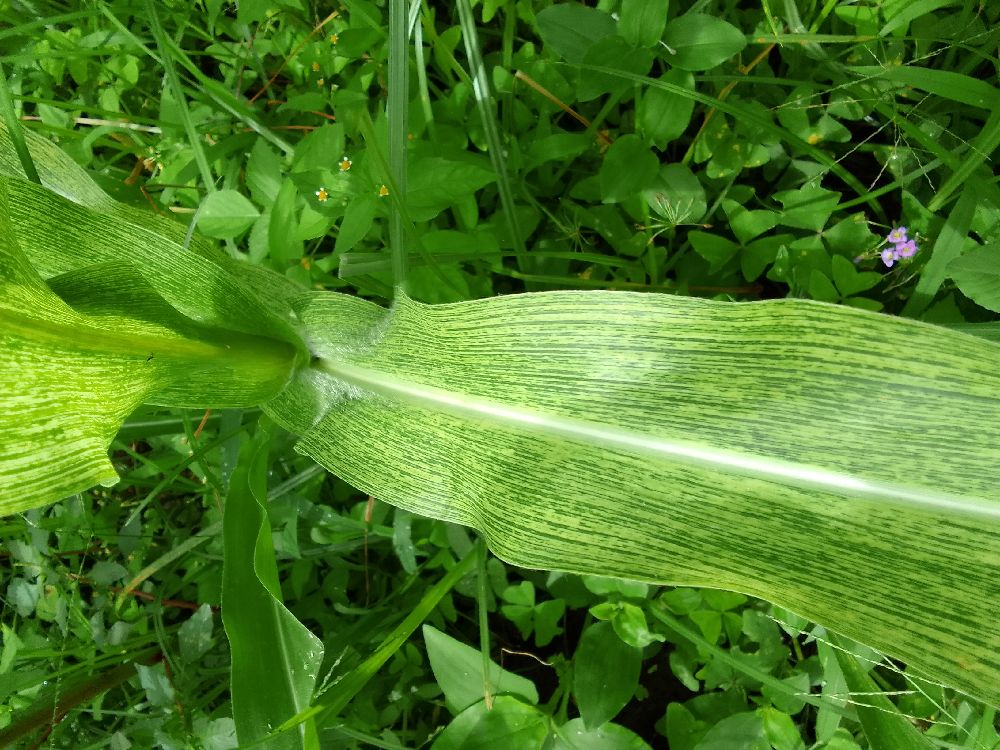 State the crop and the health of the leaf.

maize, maize streak virus
